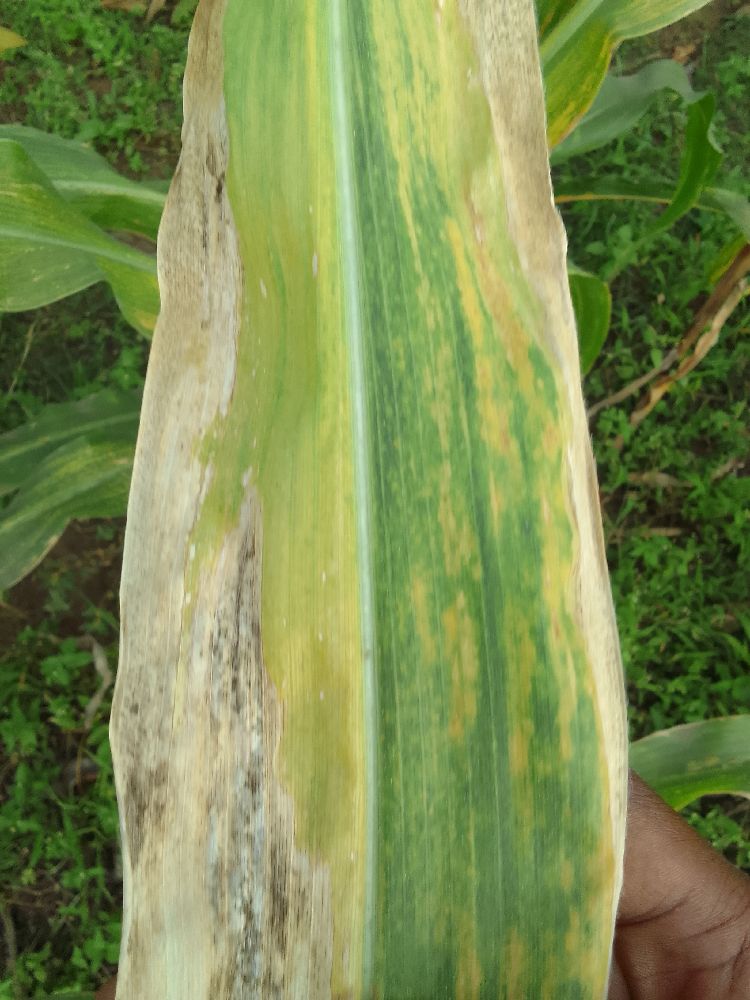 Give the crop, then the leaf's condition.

maize, maize lethal necrosis
